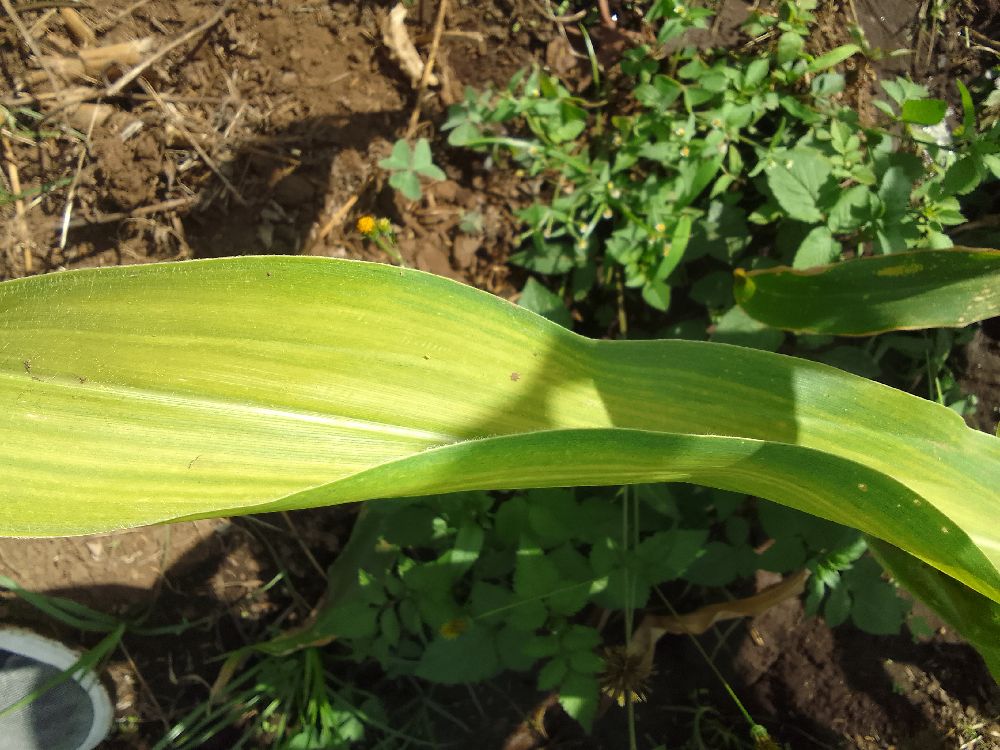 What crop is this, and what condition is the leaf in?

maize, maize lethal necrosis
